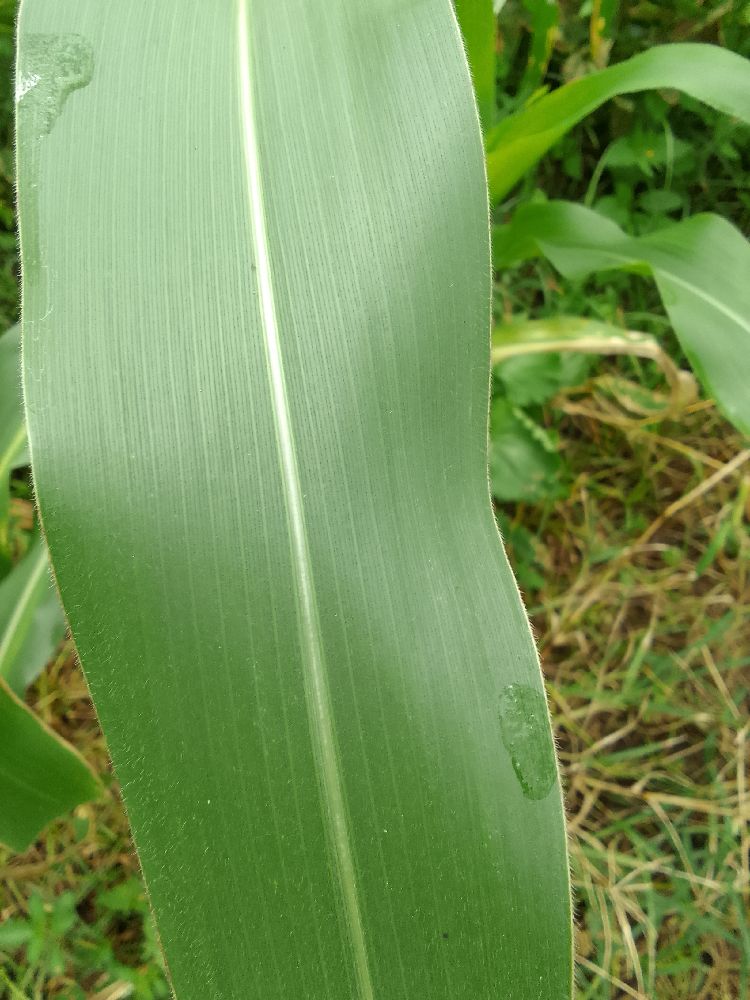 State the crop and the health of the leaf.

maize, healthy
